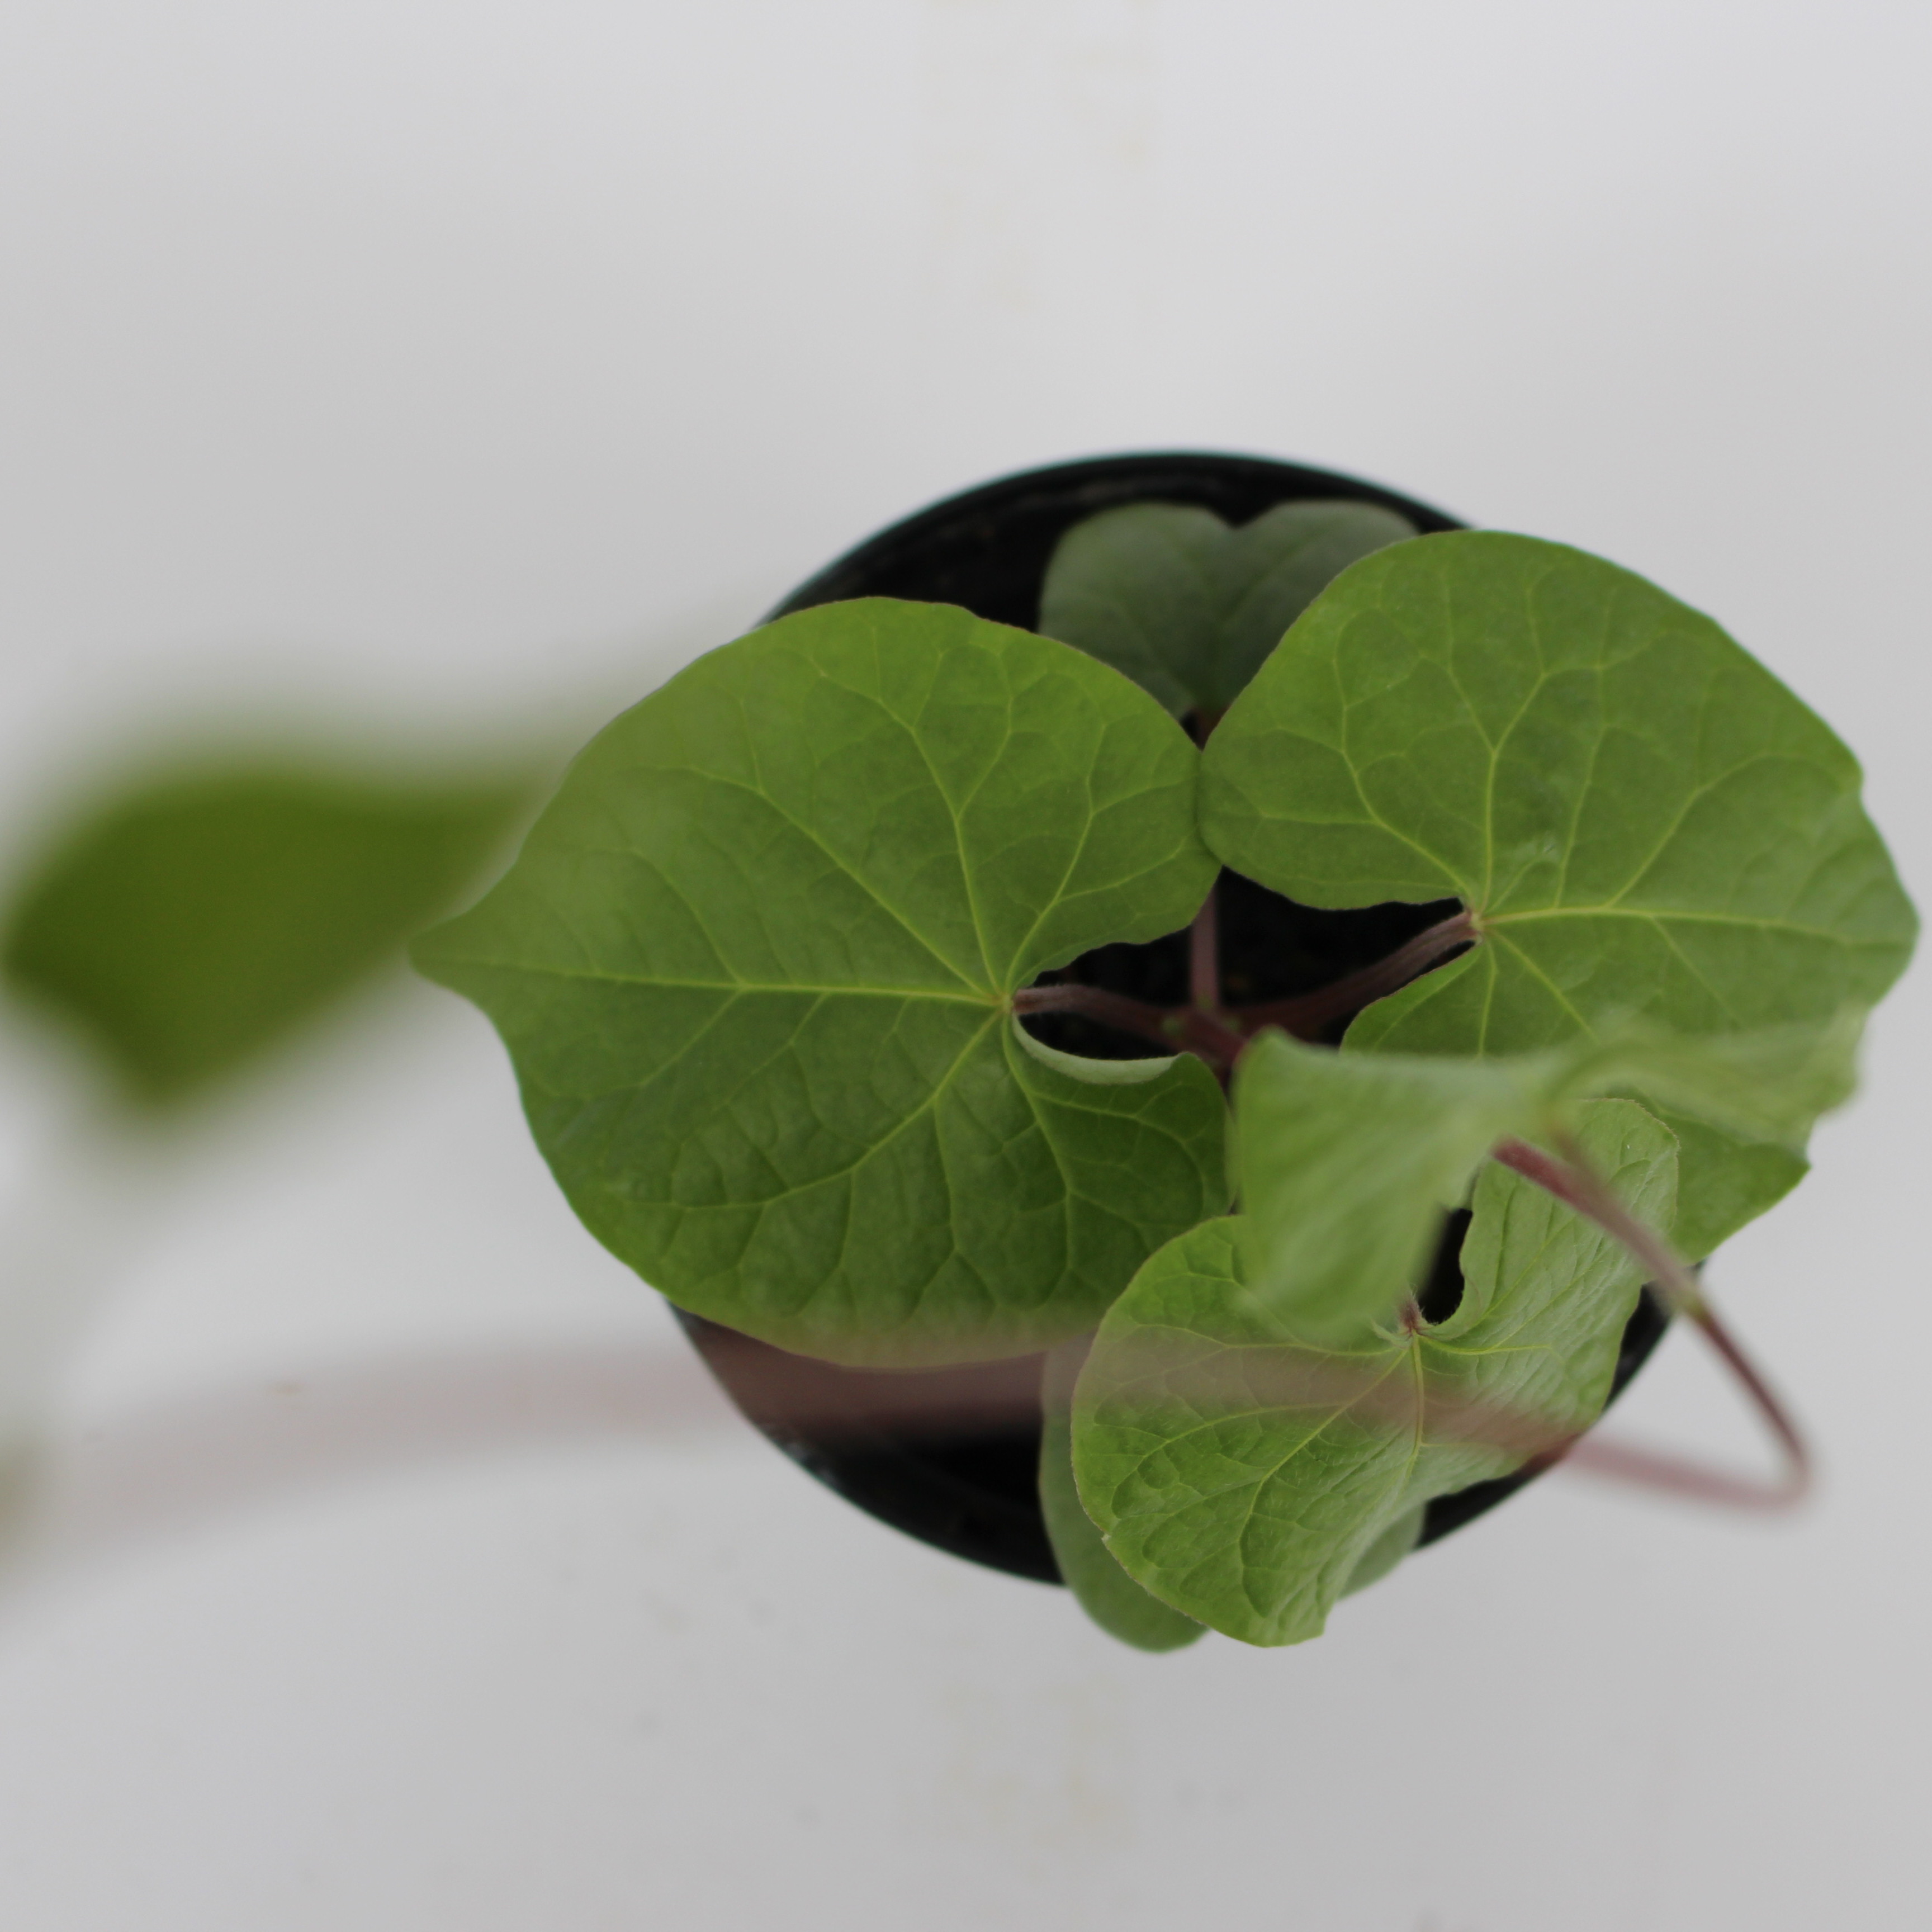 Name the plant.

Convolvulus arvensis
